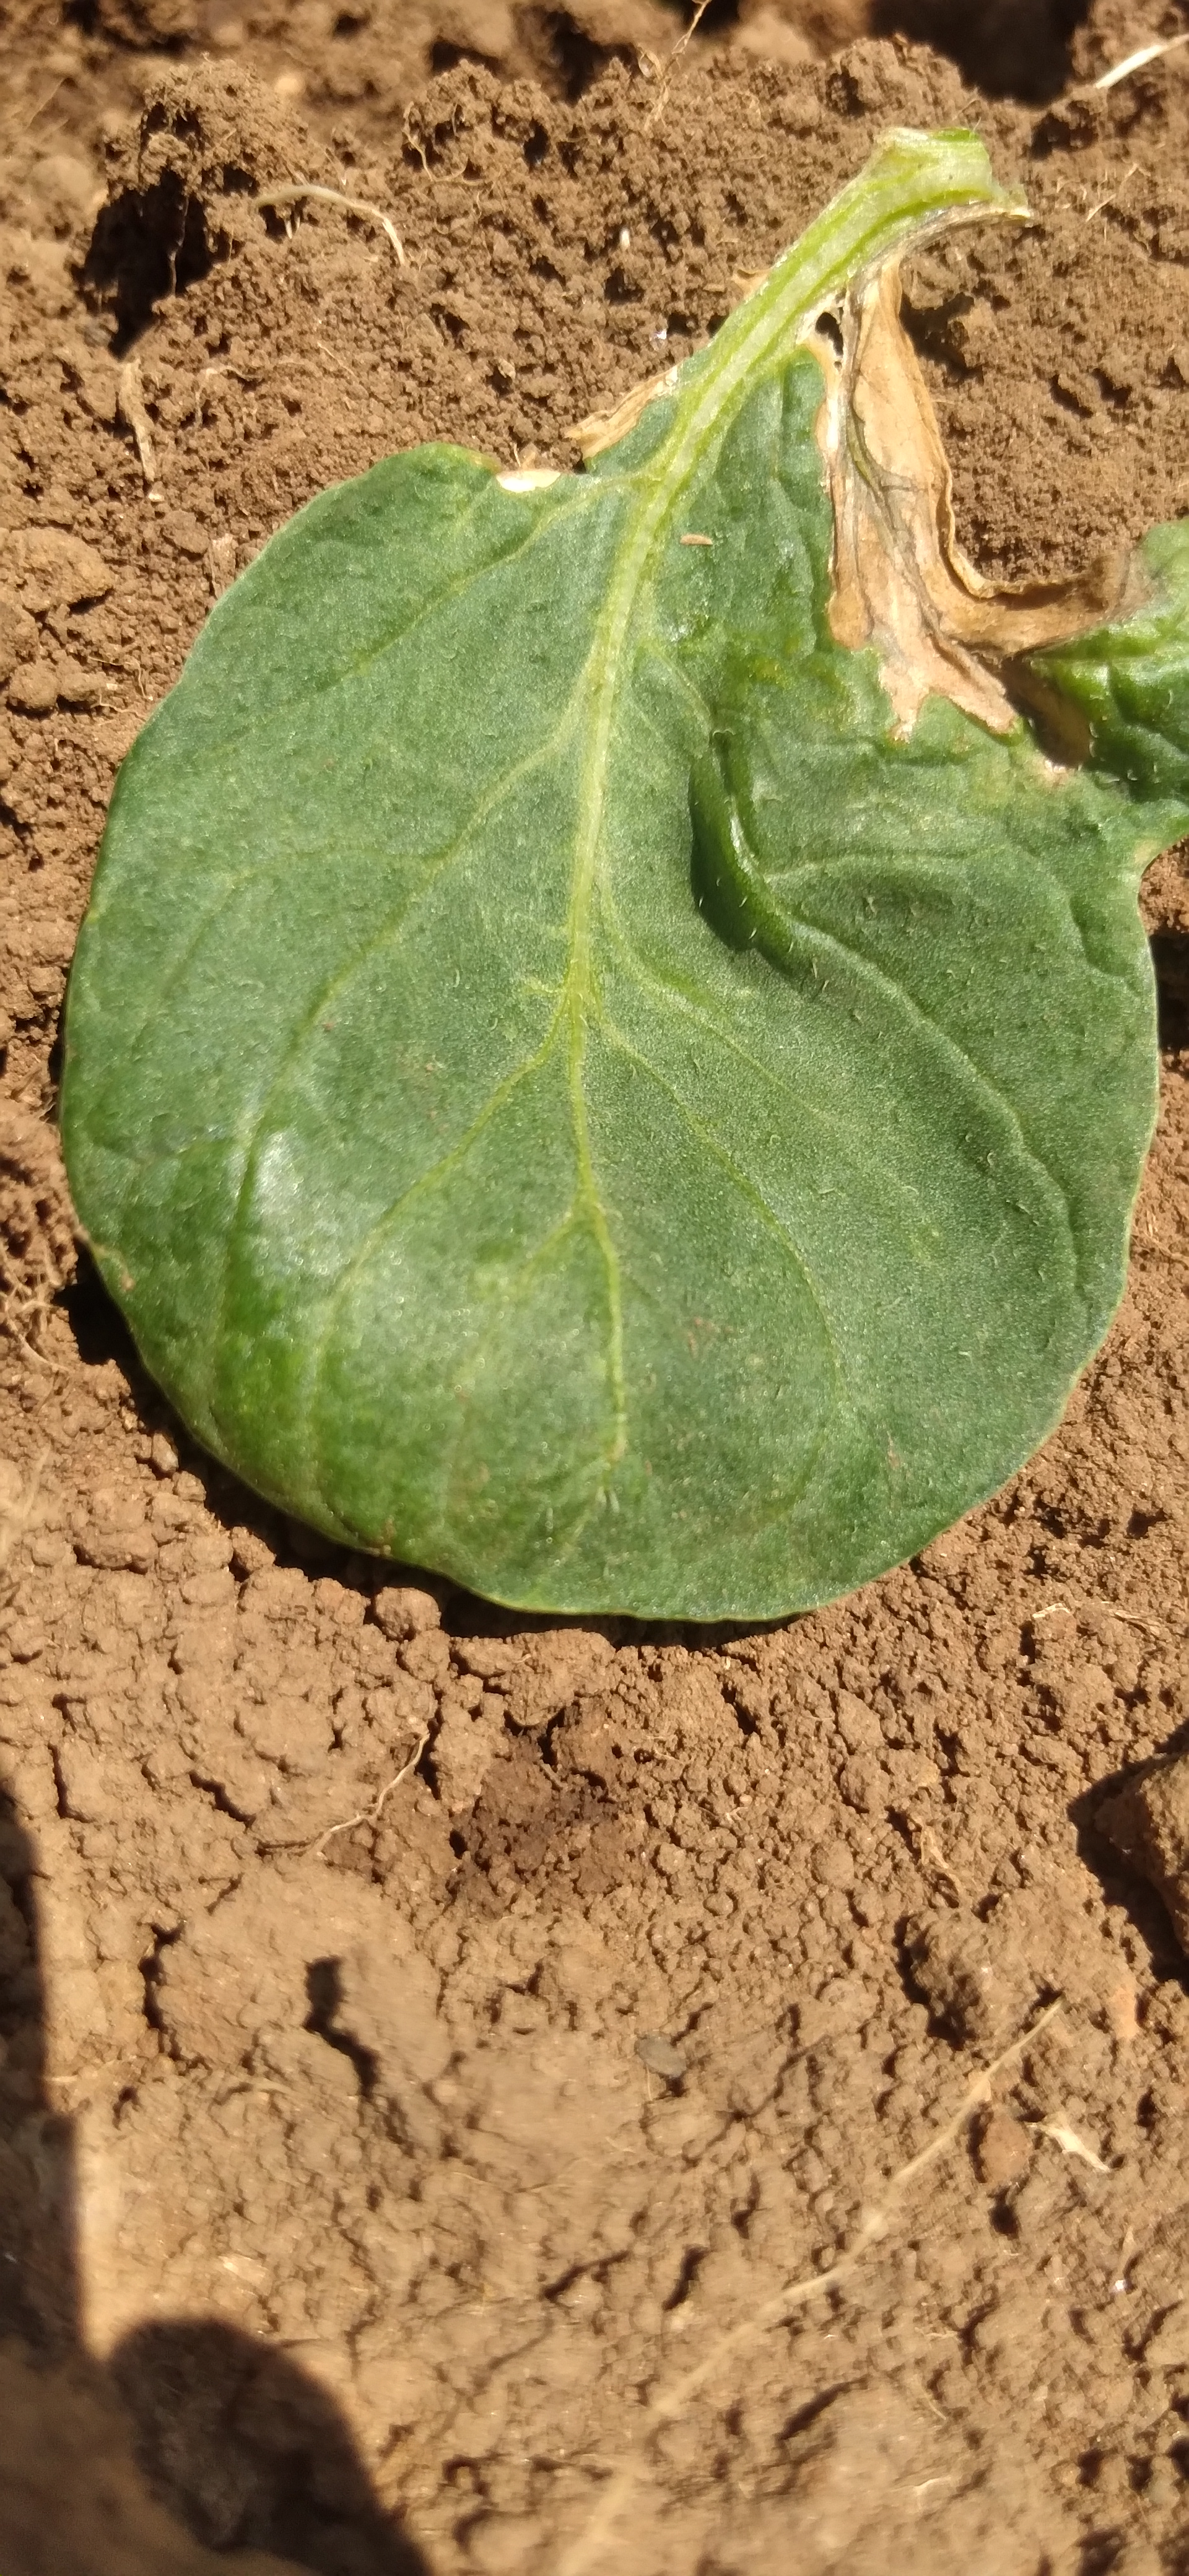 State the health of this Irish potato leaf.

early blight
